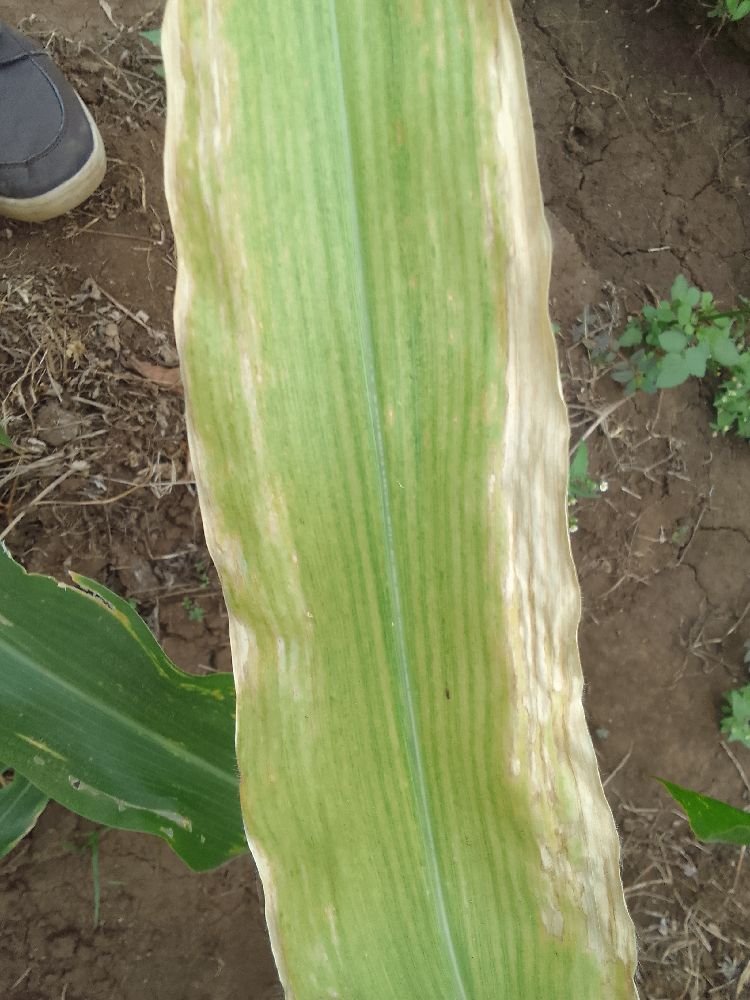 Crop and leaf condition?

maize, maize lethal necrosis
